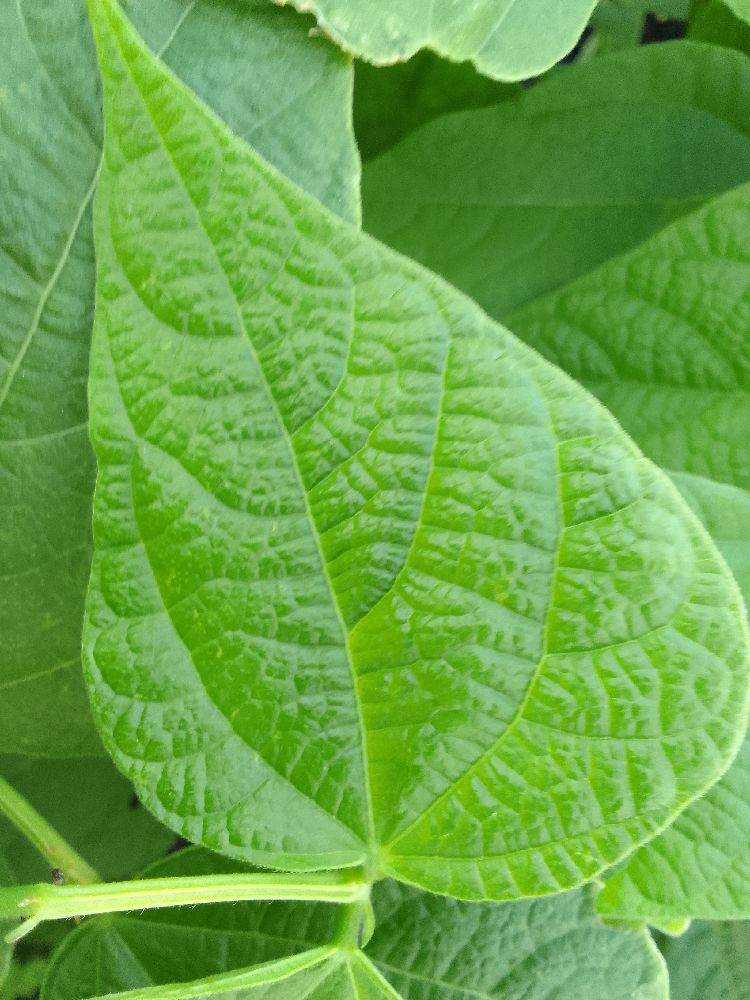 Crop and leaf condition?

common bean, healthy
